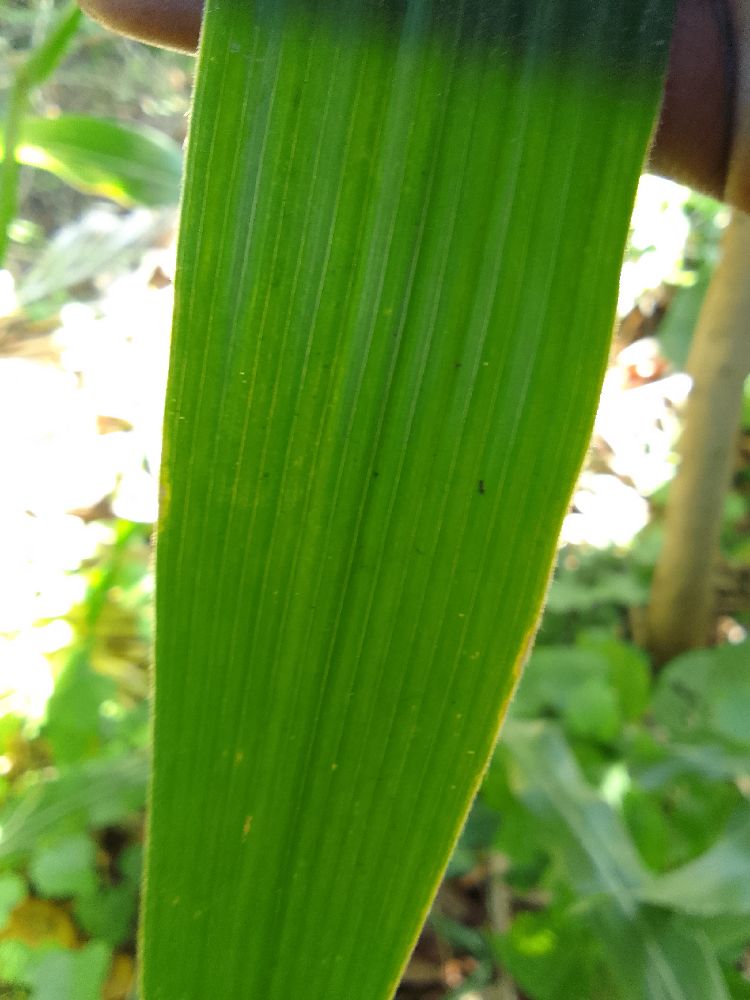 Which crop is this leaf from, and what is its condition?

maize, healthy
